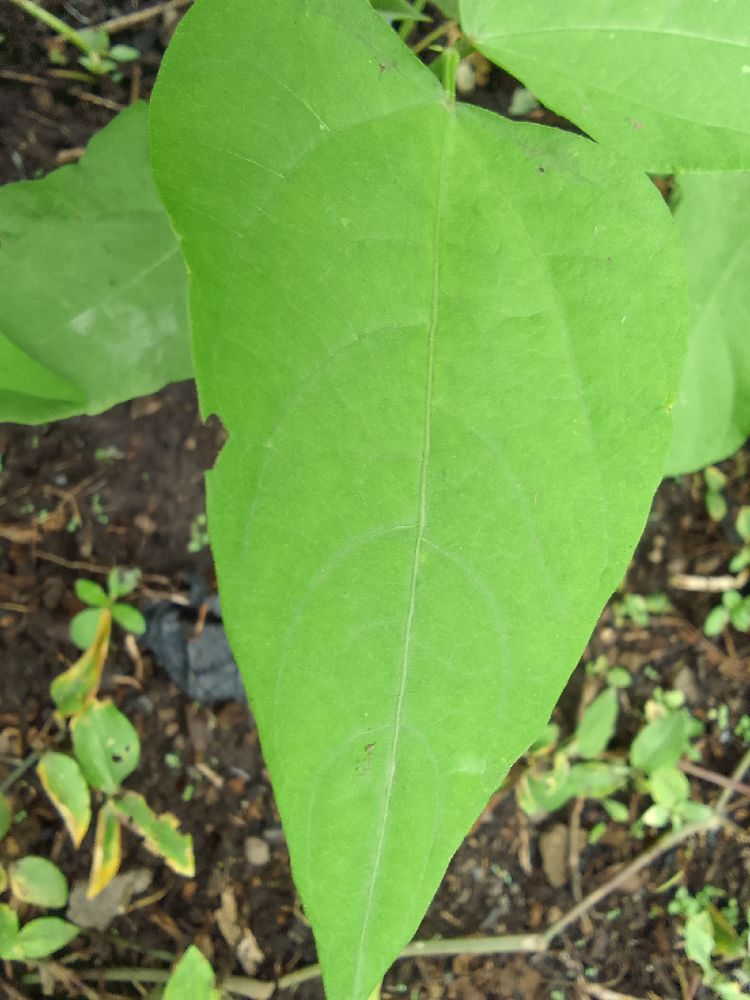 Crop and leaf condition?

common bean, healthy
